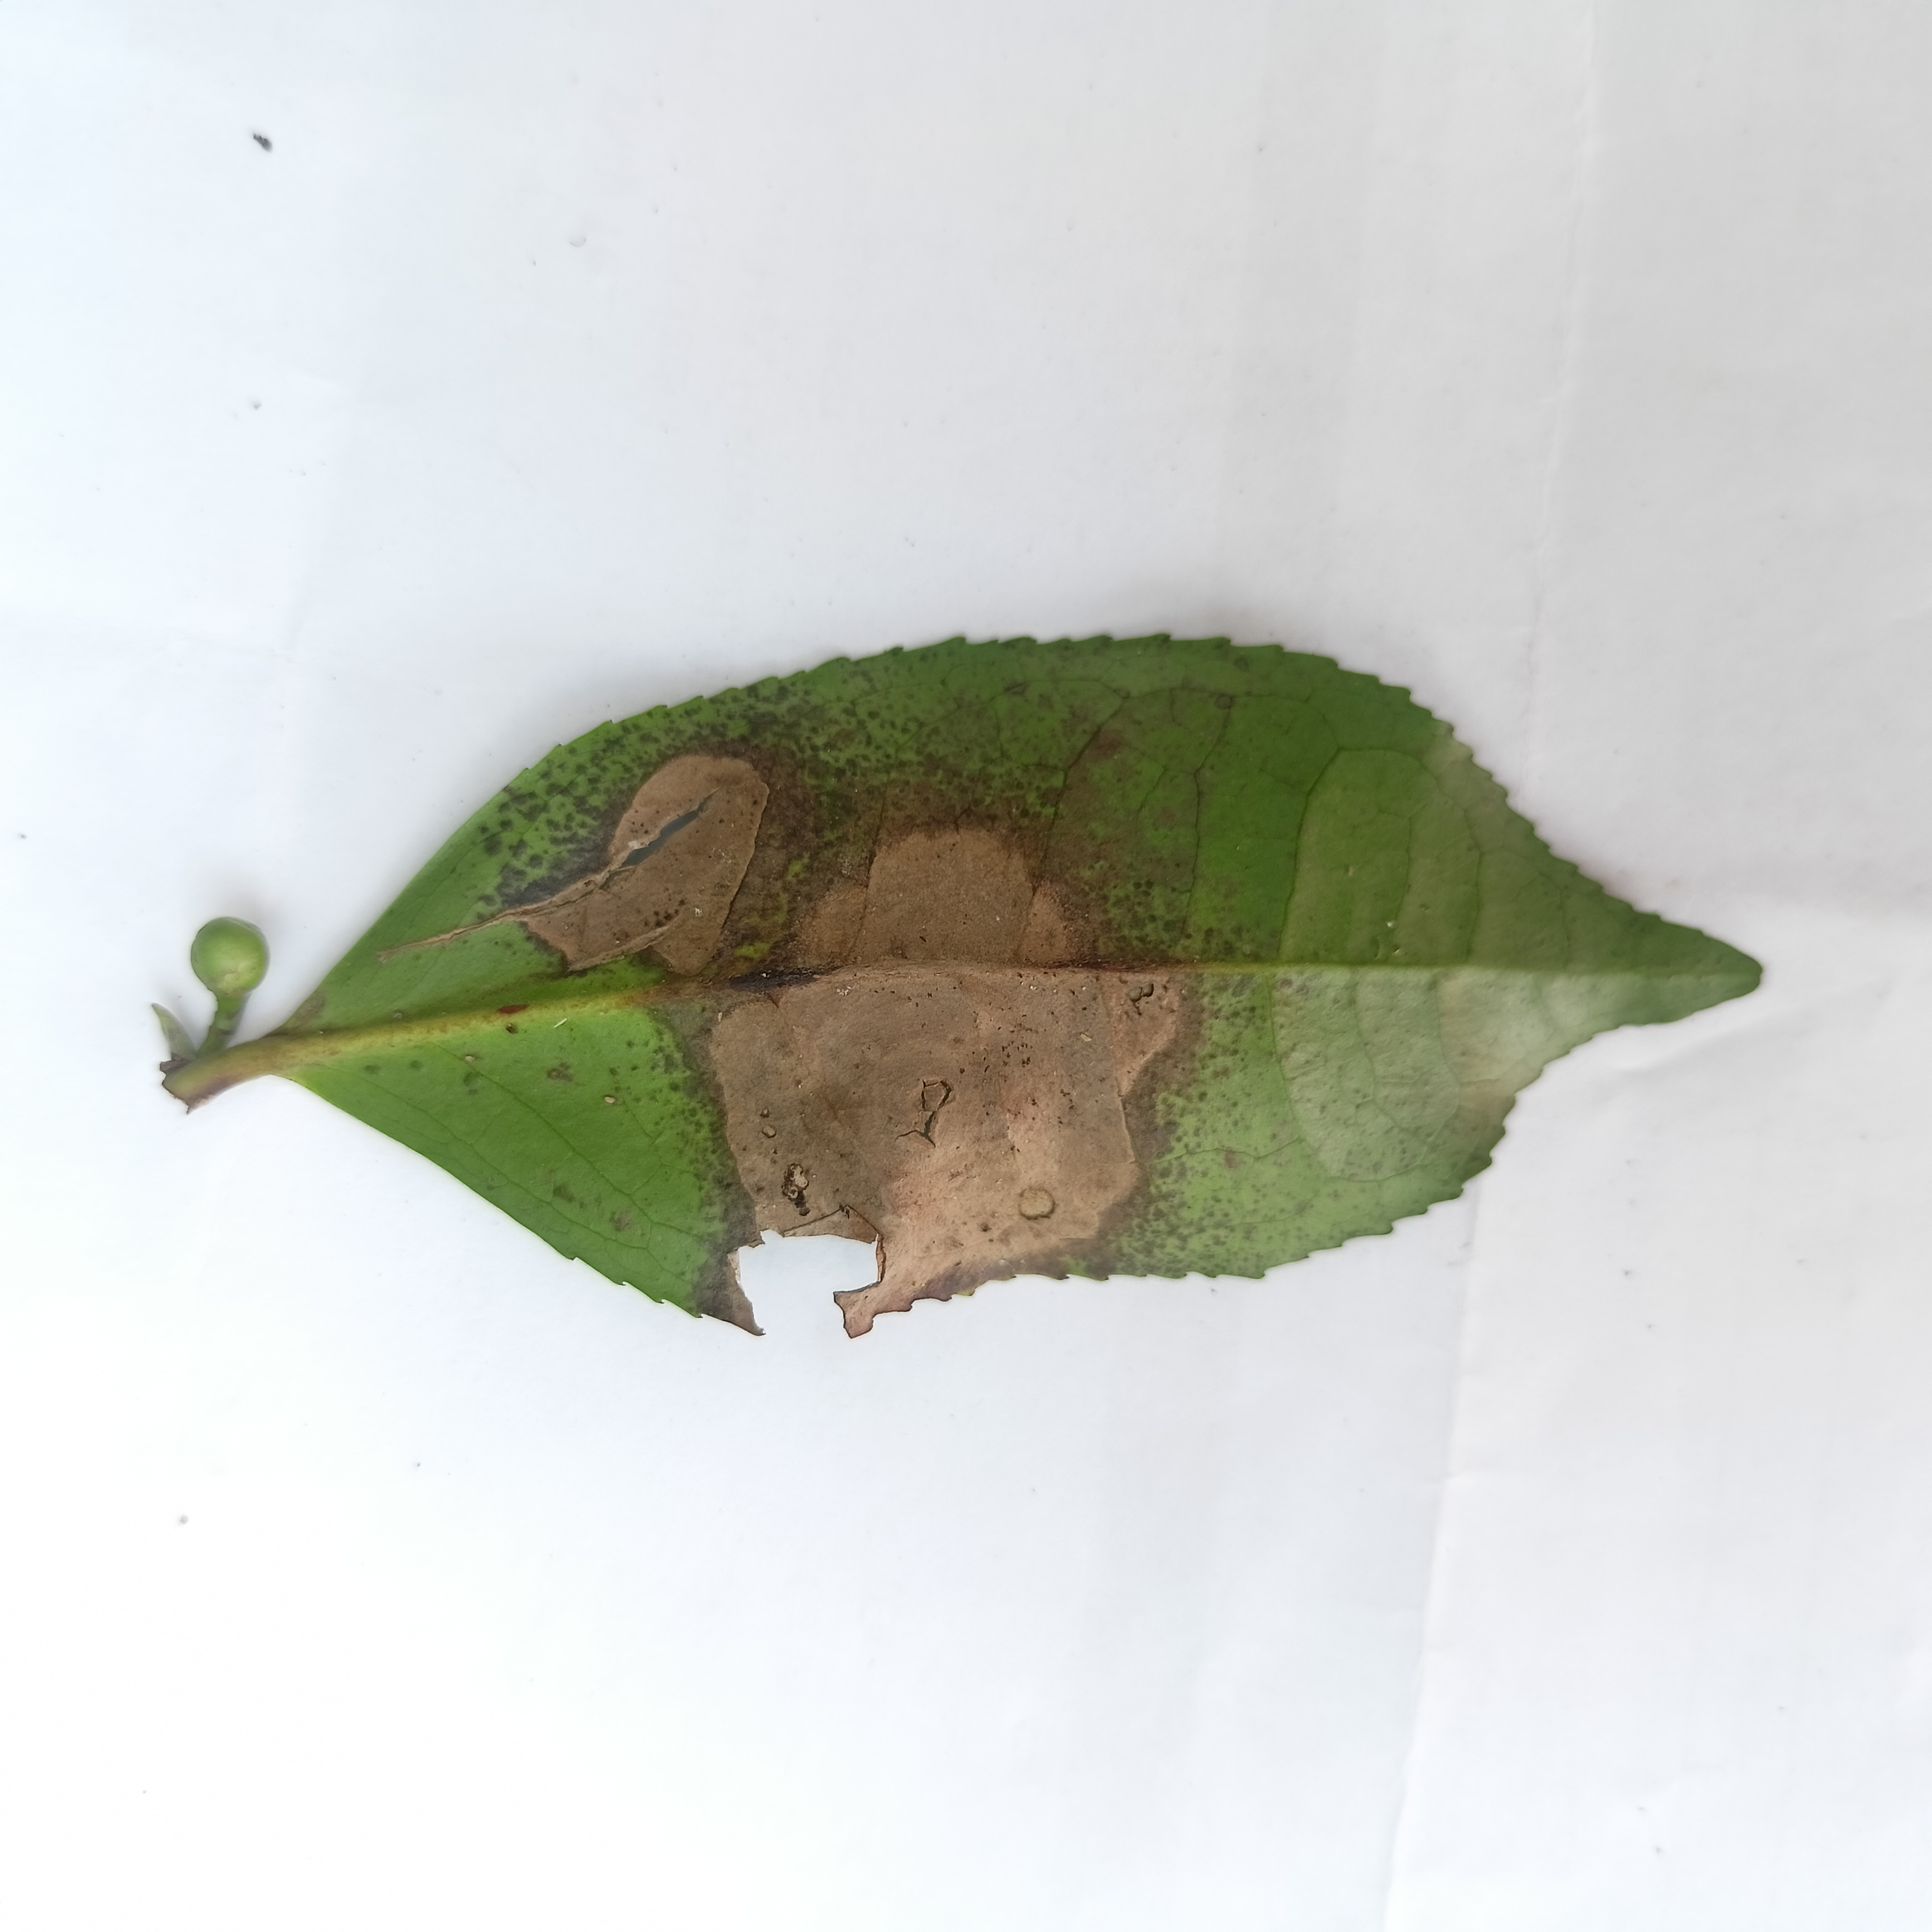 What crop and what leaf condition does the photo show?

tea, brown blight
